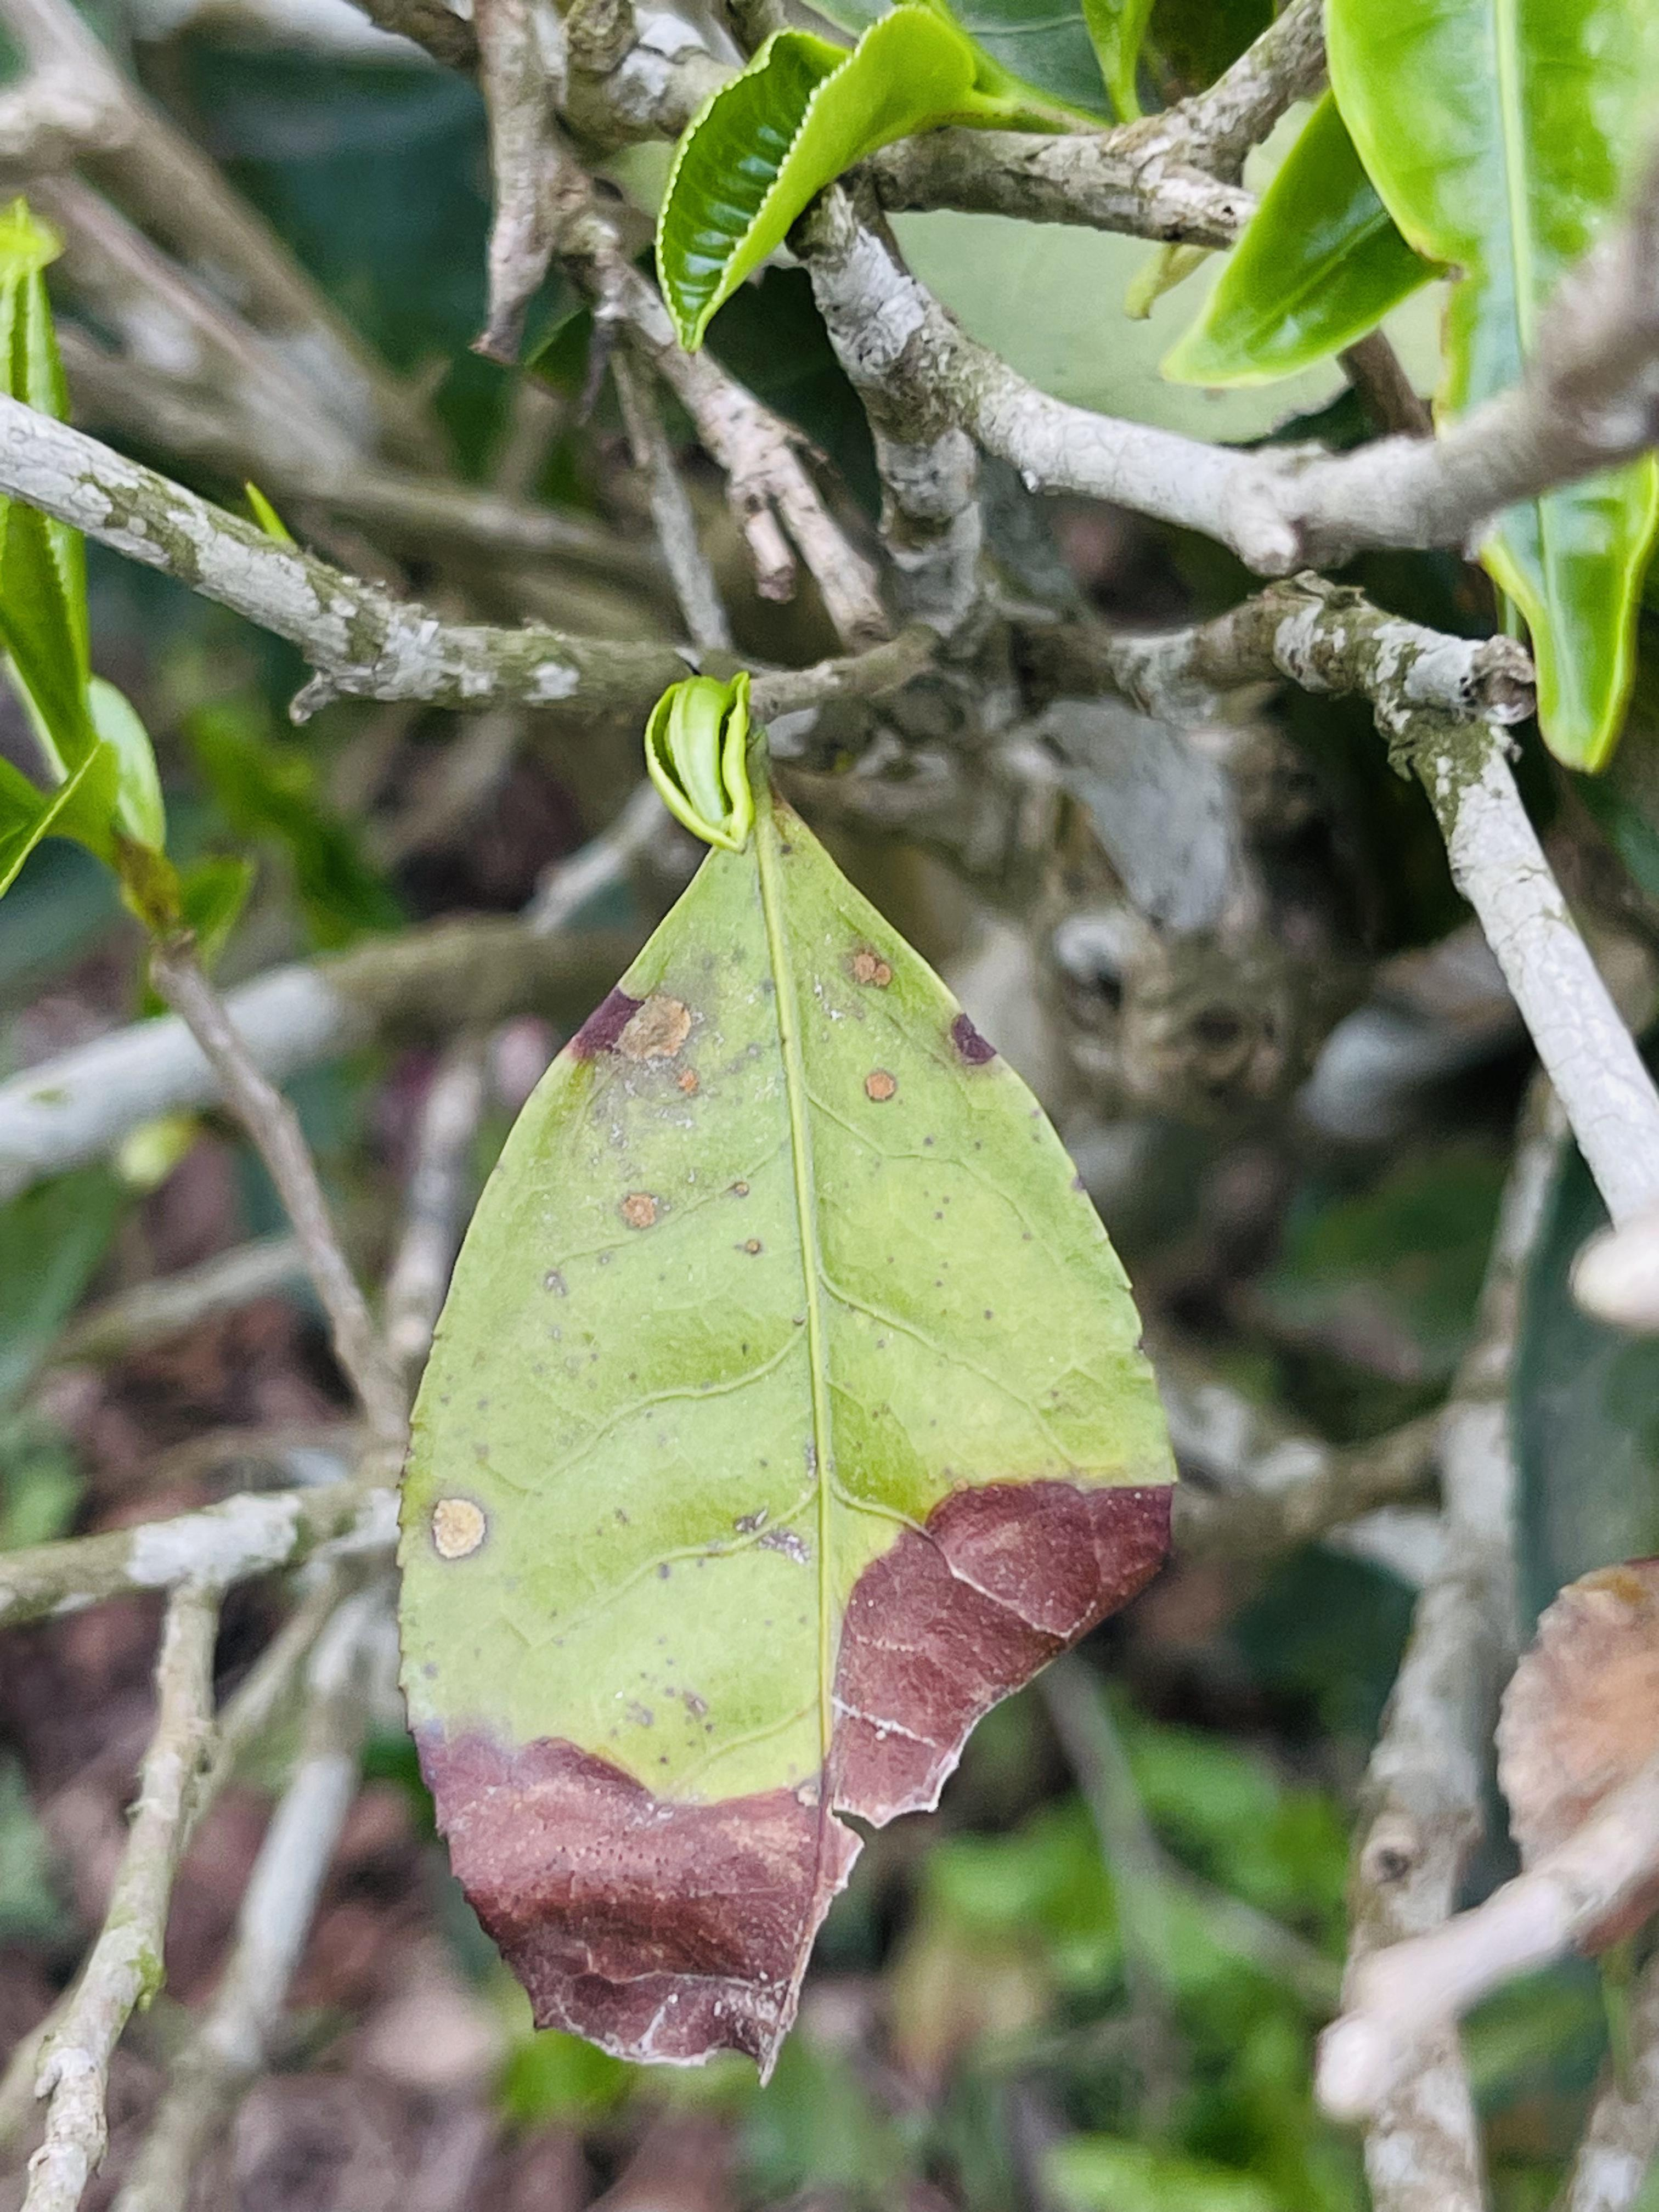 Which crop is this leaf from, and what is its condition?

tea, blight
